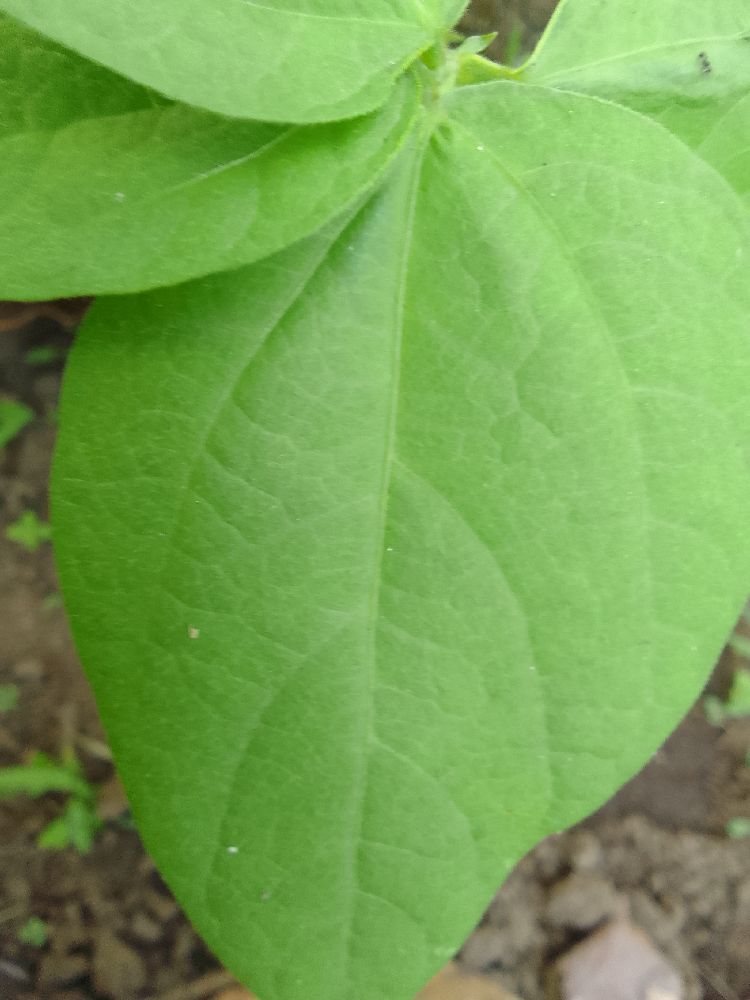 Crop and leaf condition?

common bean, healthy
